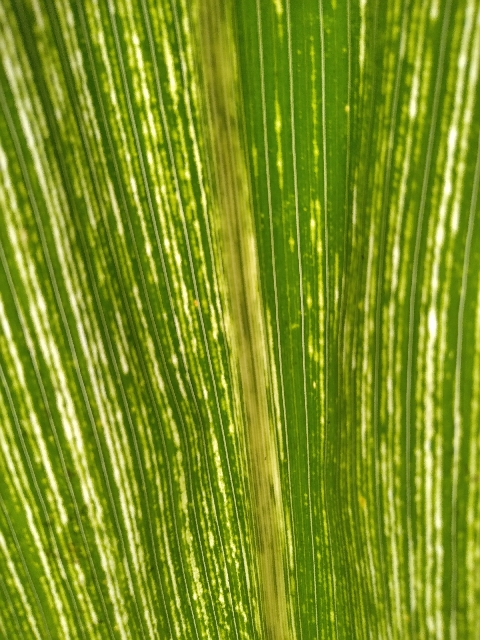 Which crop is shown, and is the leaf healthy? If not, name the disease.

maize, maize streak virus
